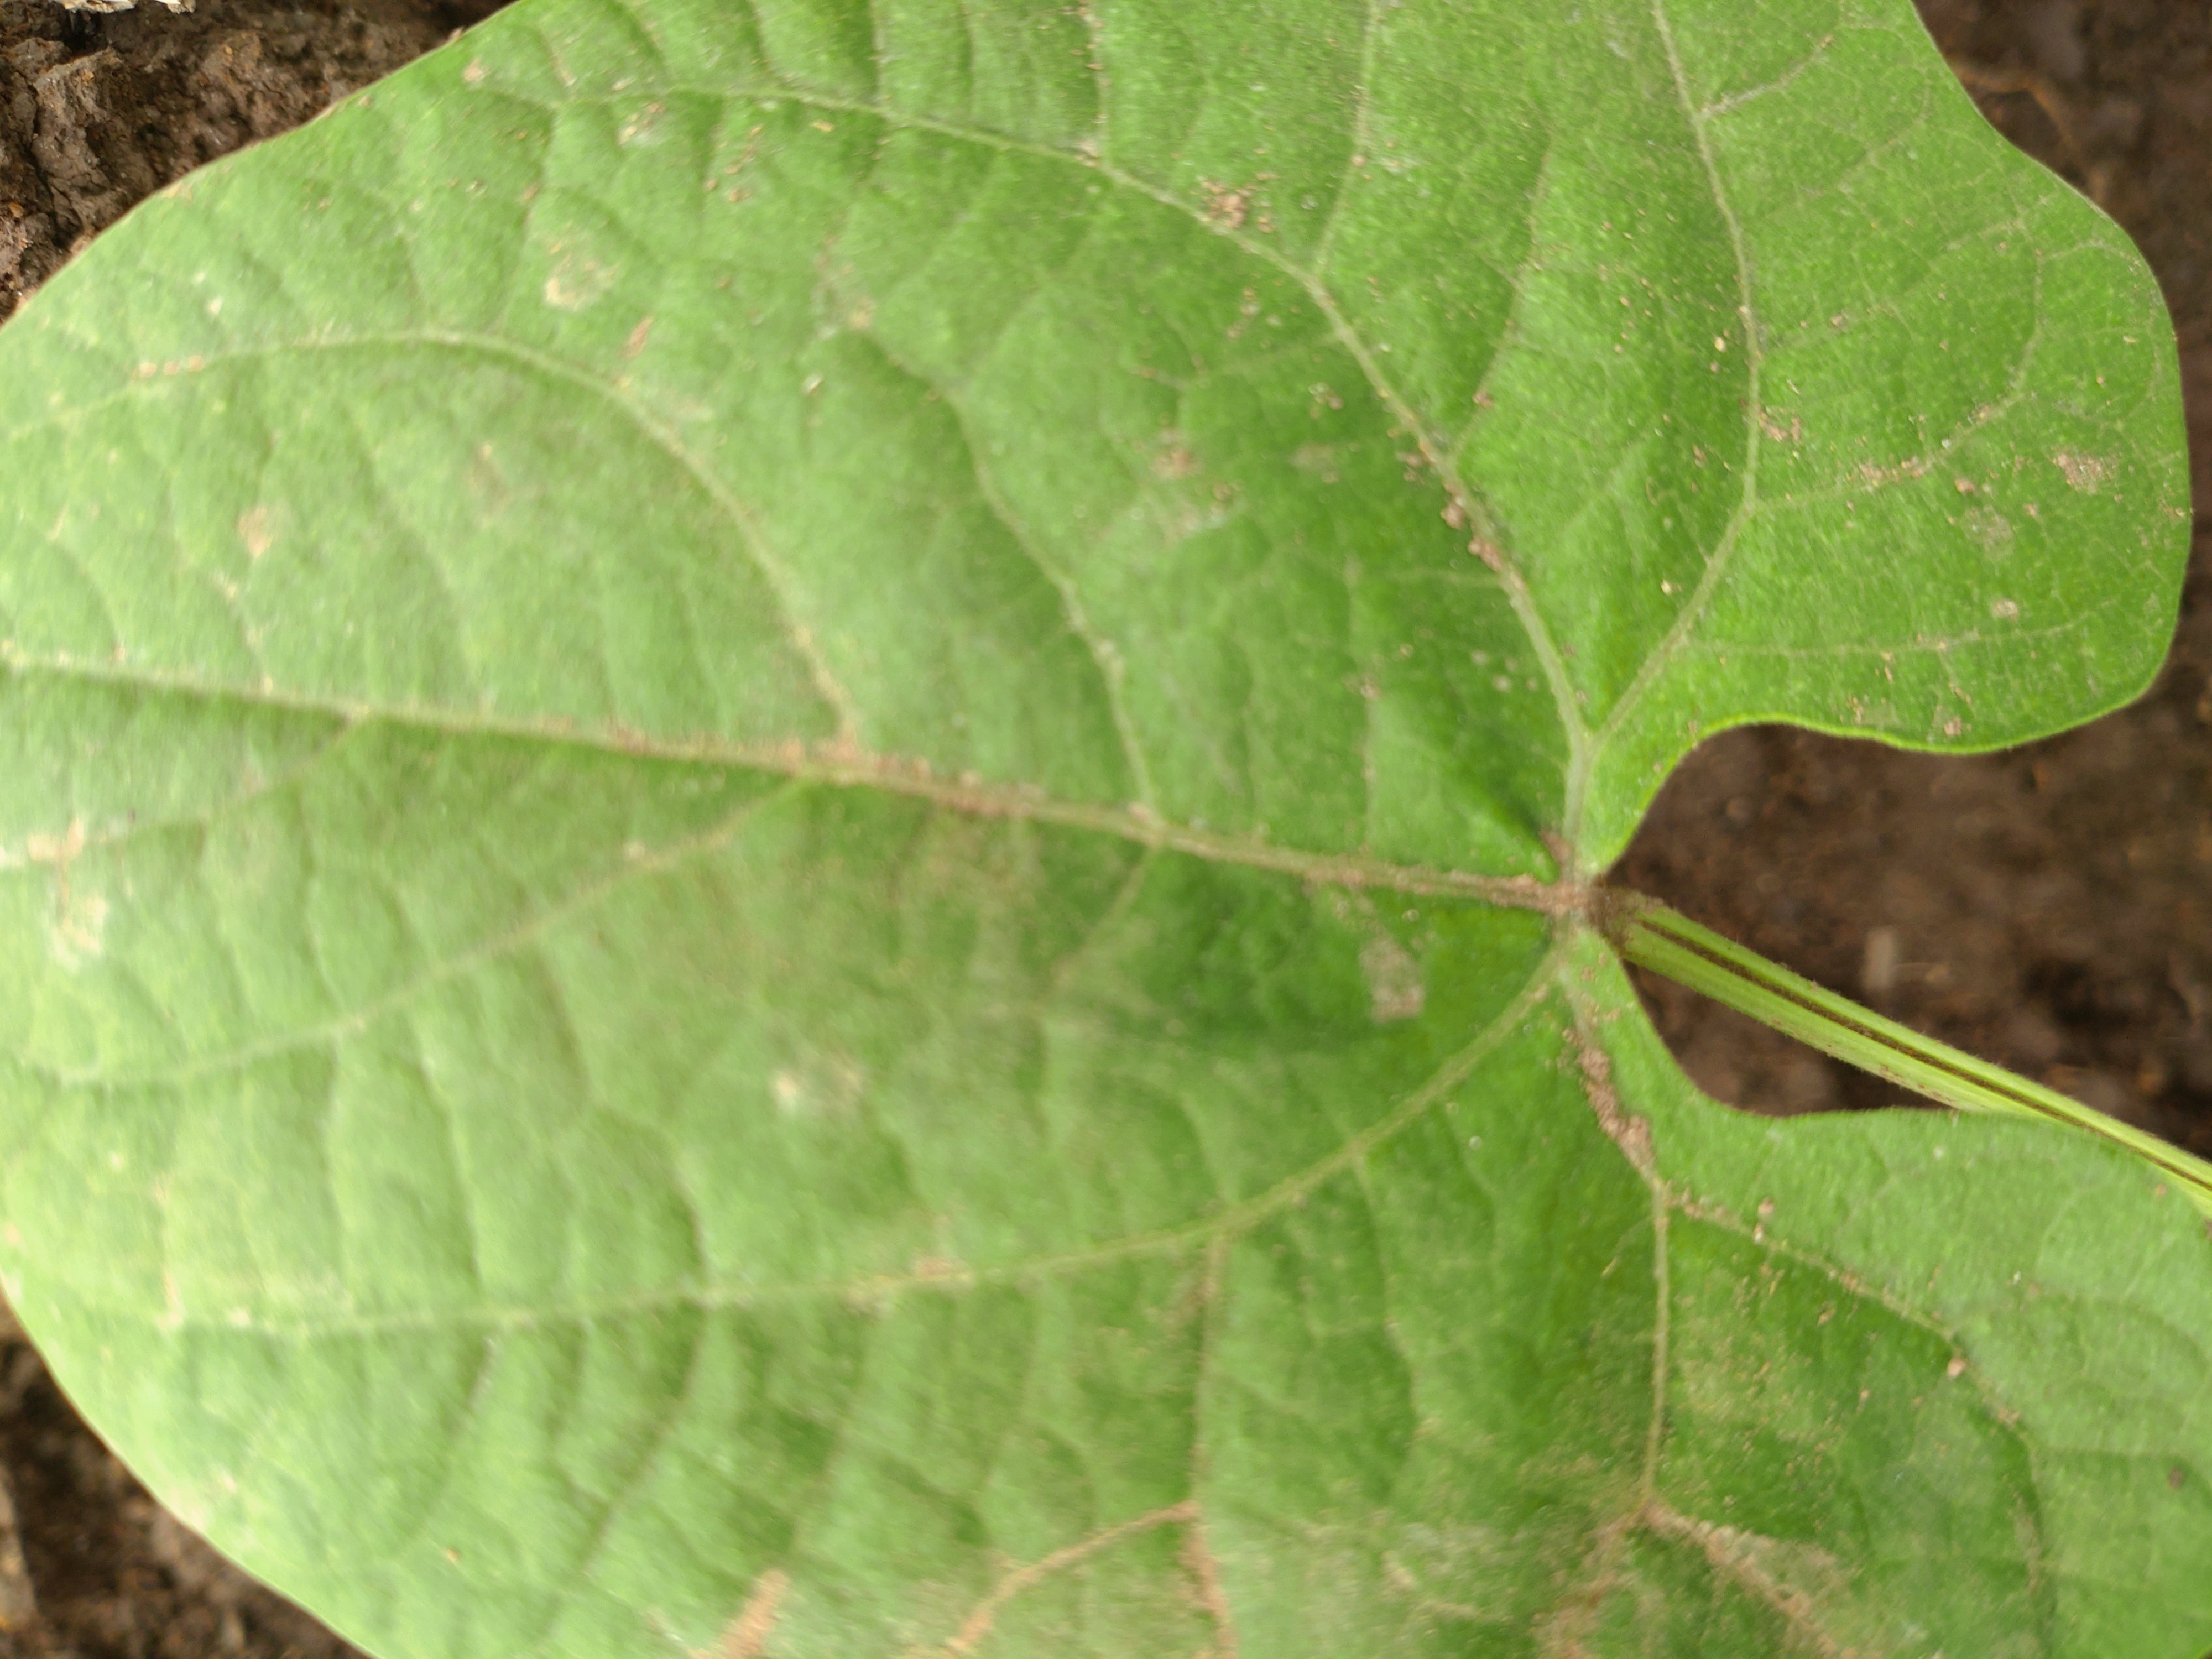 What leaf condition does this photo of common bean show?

healthy
